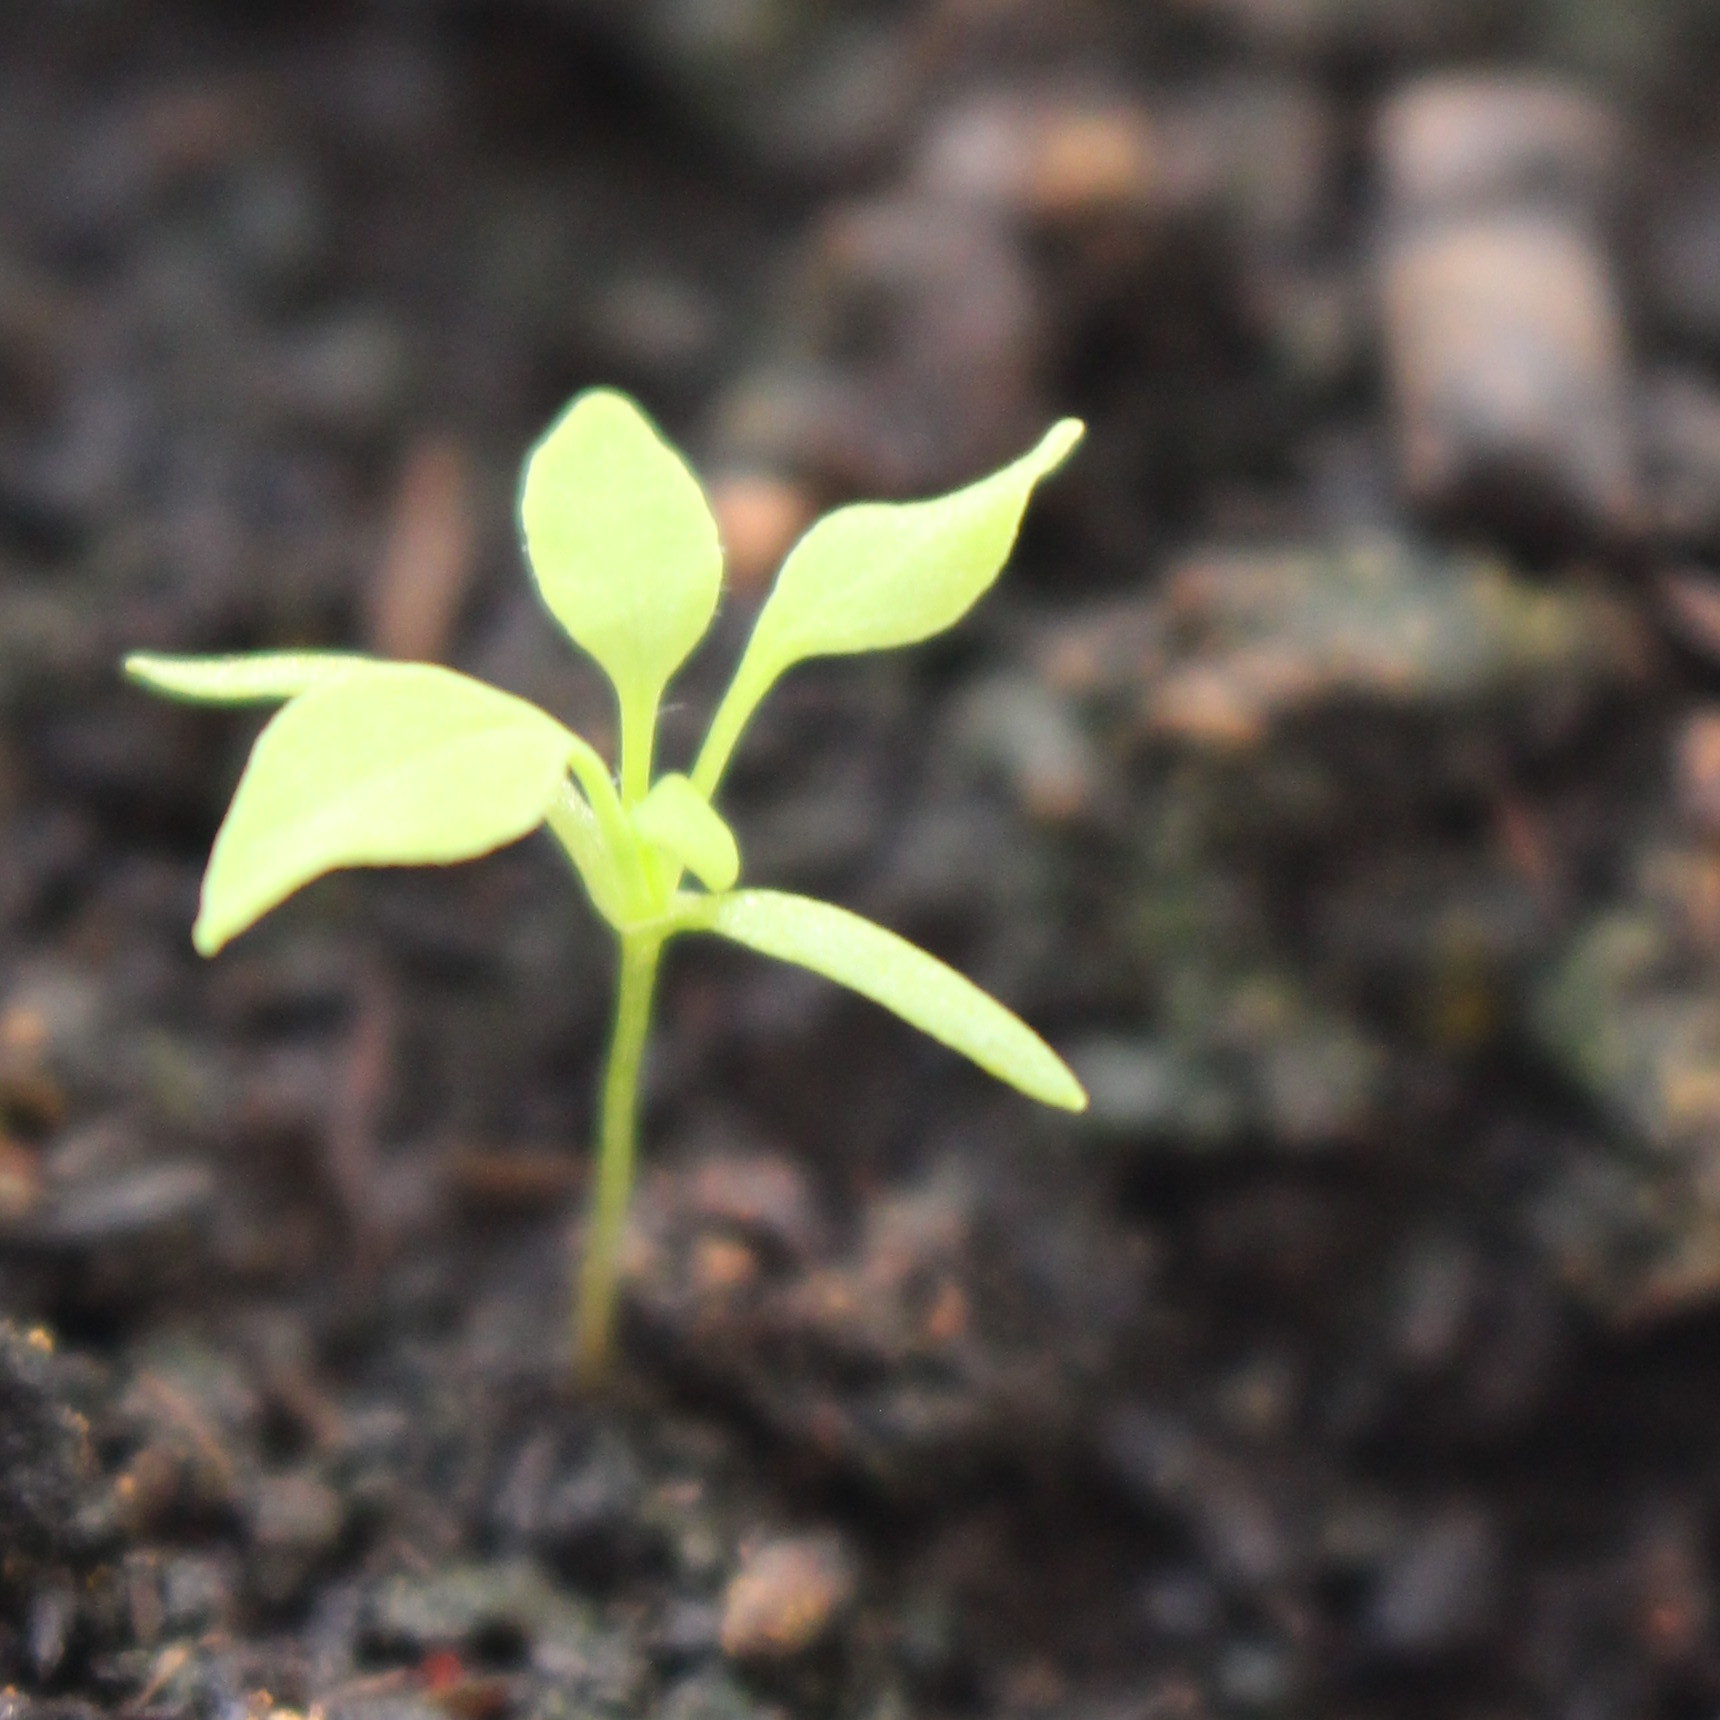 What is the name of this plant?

Papaver rhoeas
